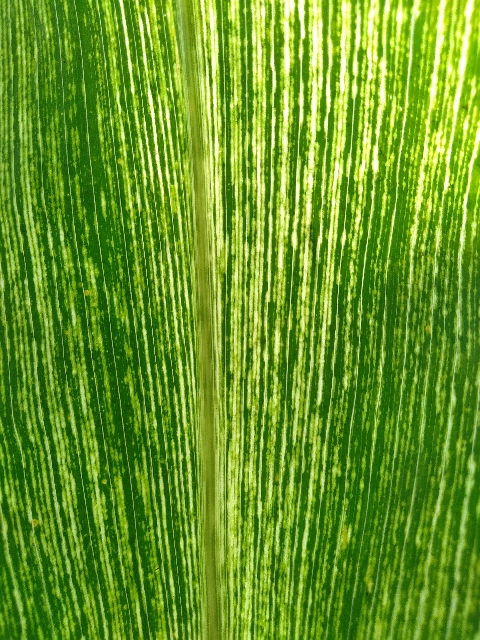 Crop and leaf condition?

maize, maize streak virus
